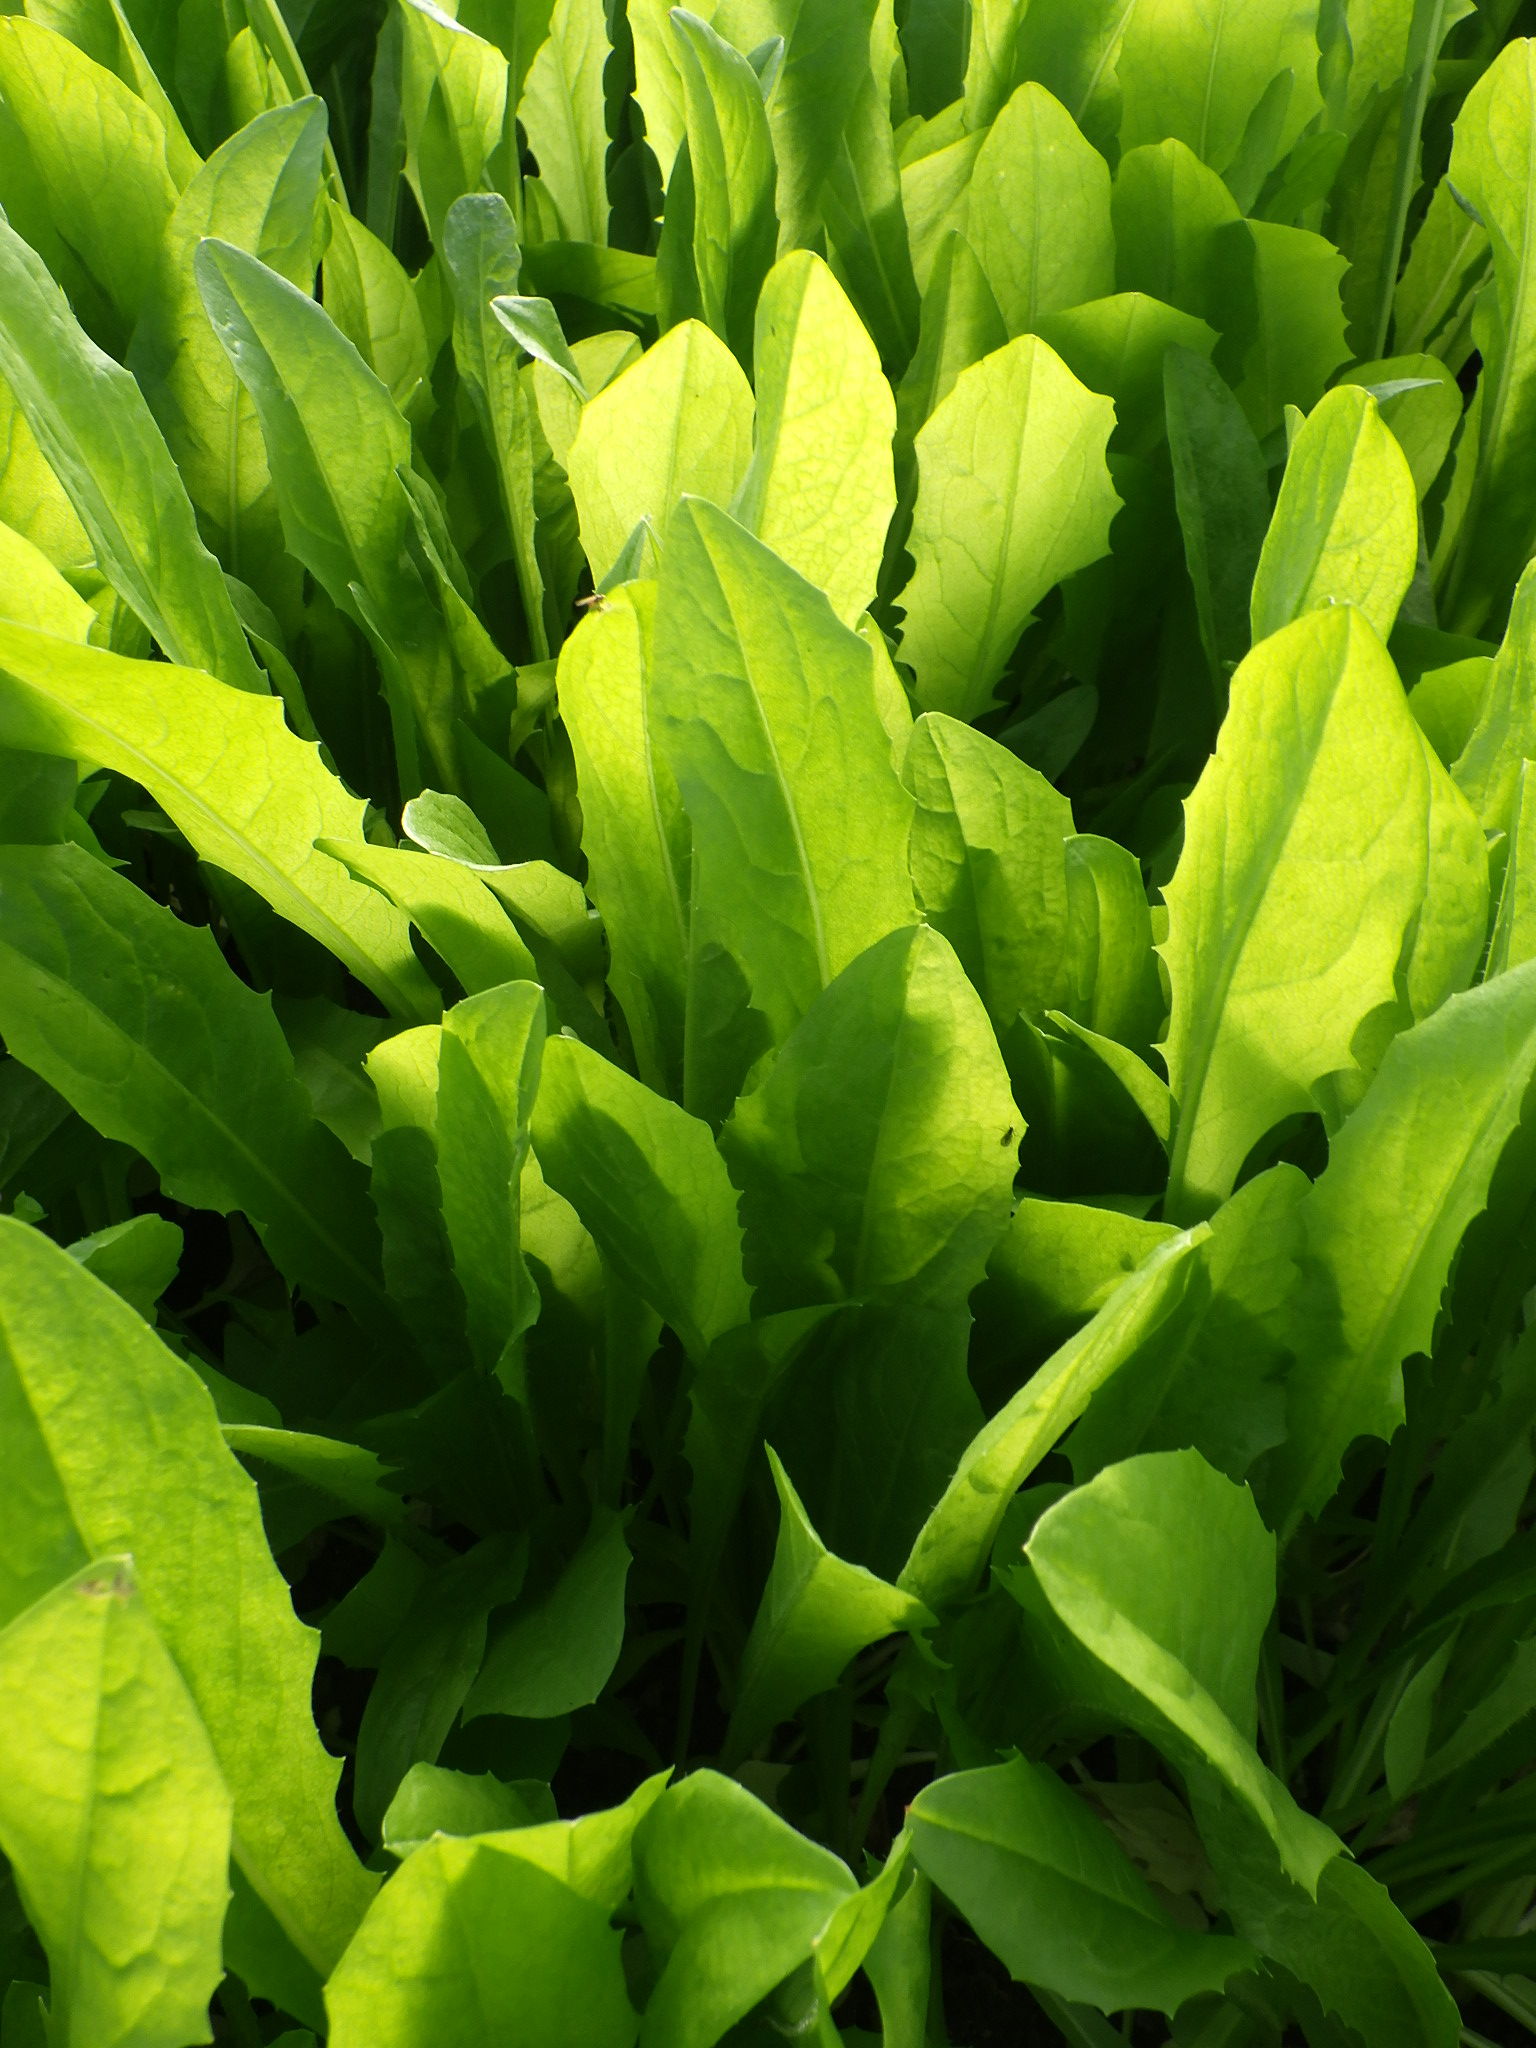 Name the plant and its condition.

chicory, healthy
